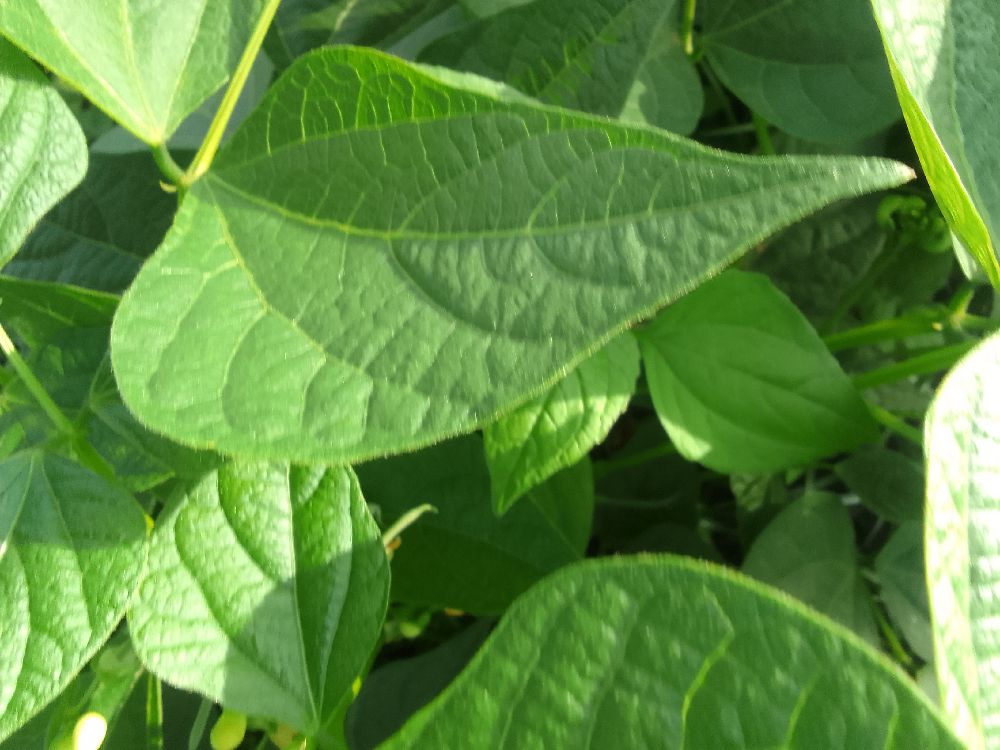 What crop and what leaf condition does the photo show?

common bean, healthy
